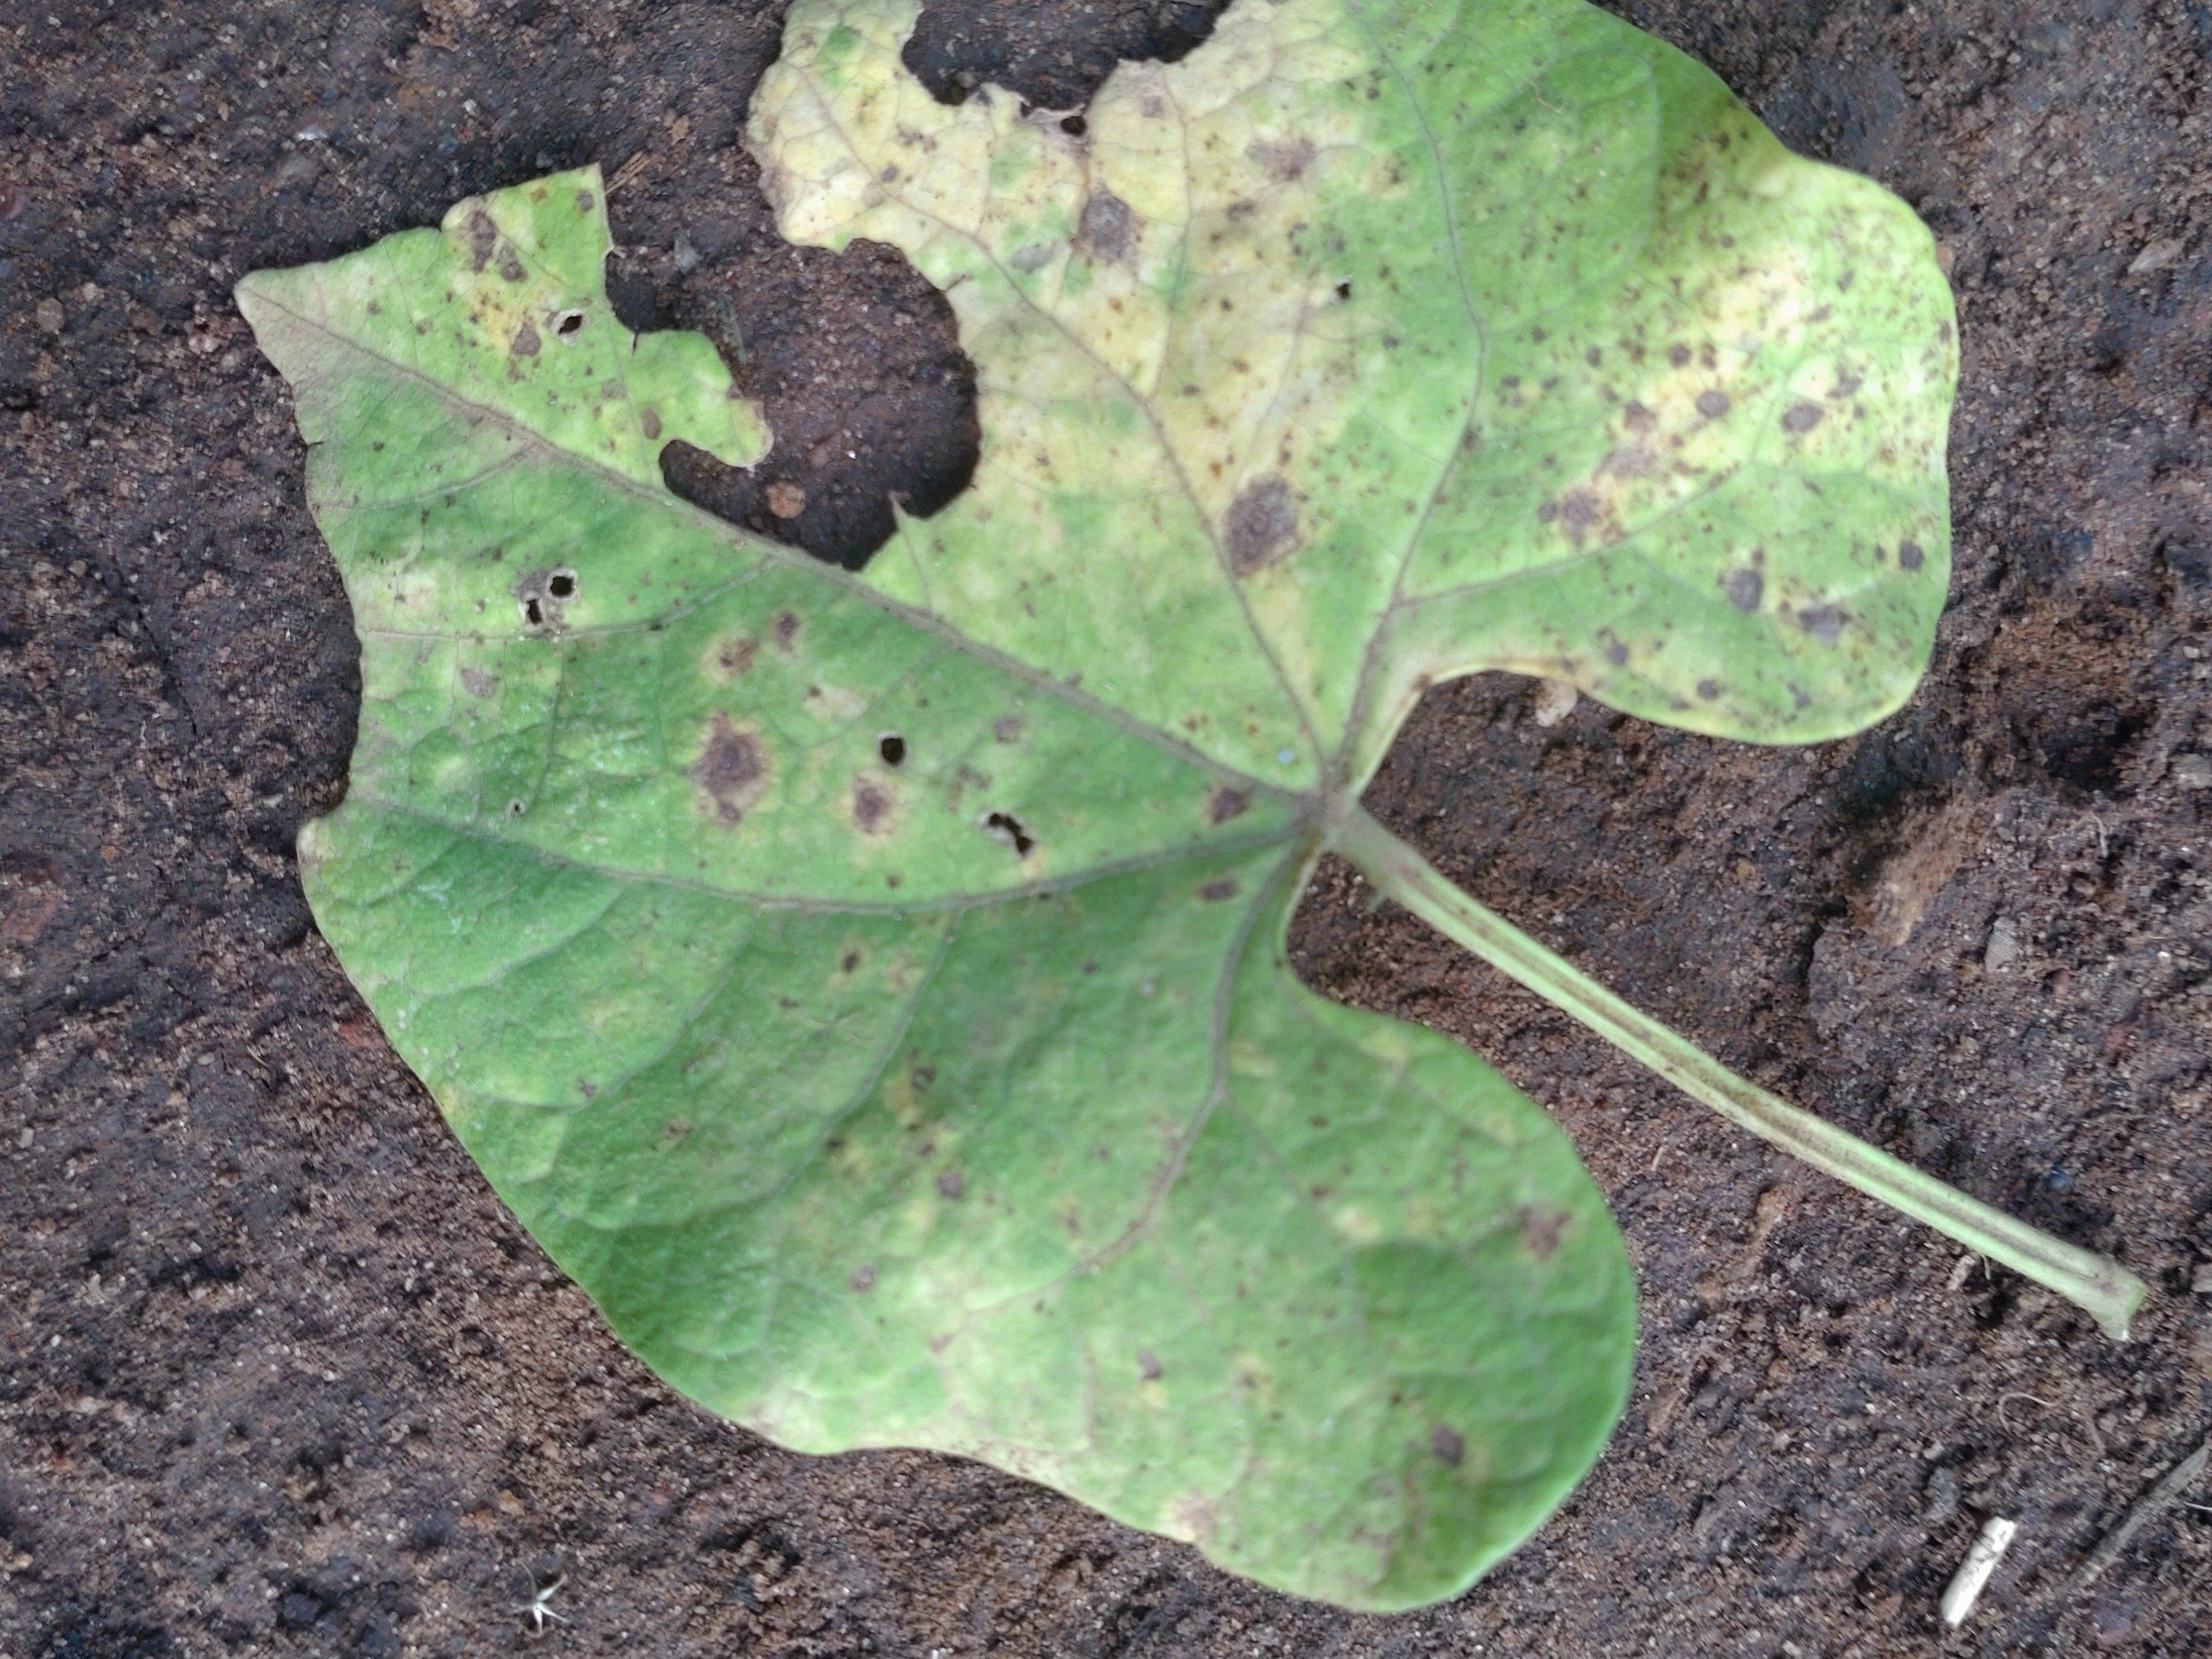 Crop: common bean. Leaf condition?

anthracnose
